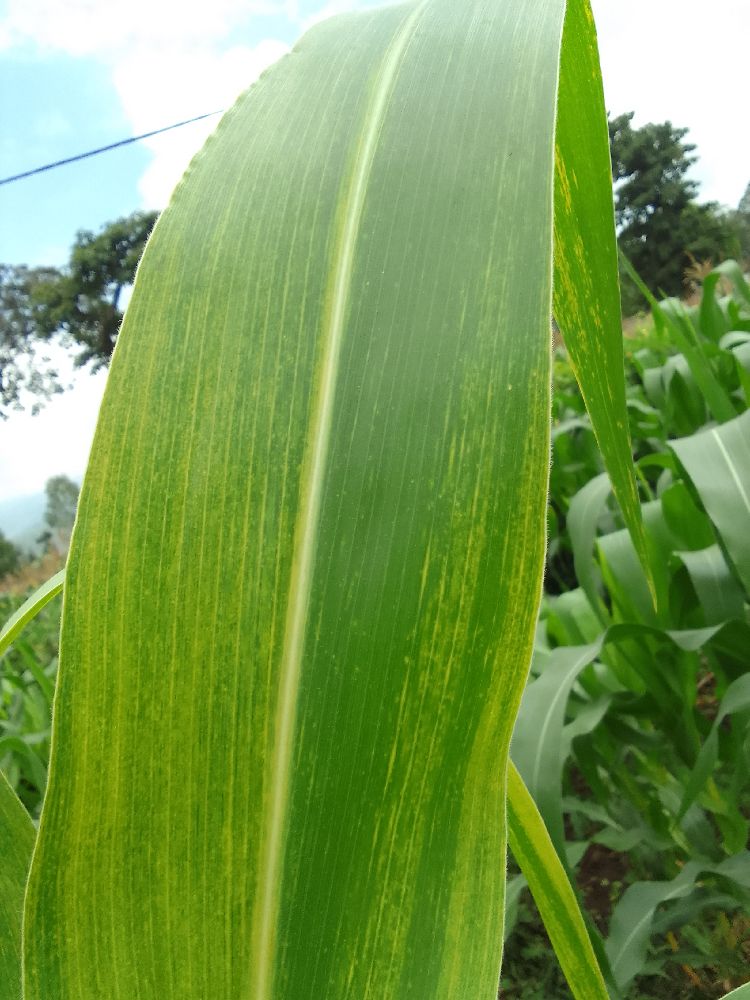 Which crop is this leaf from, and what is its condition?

maize, maize lethal necrosis
